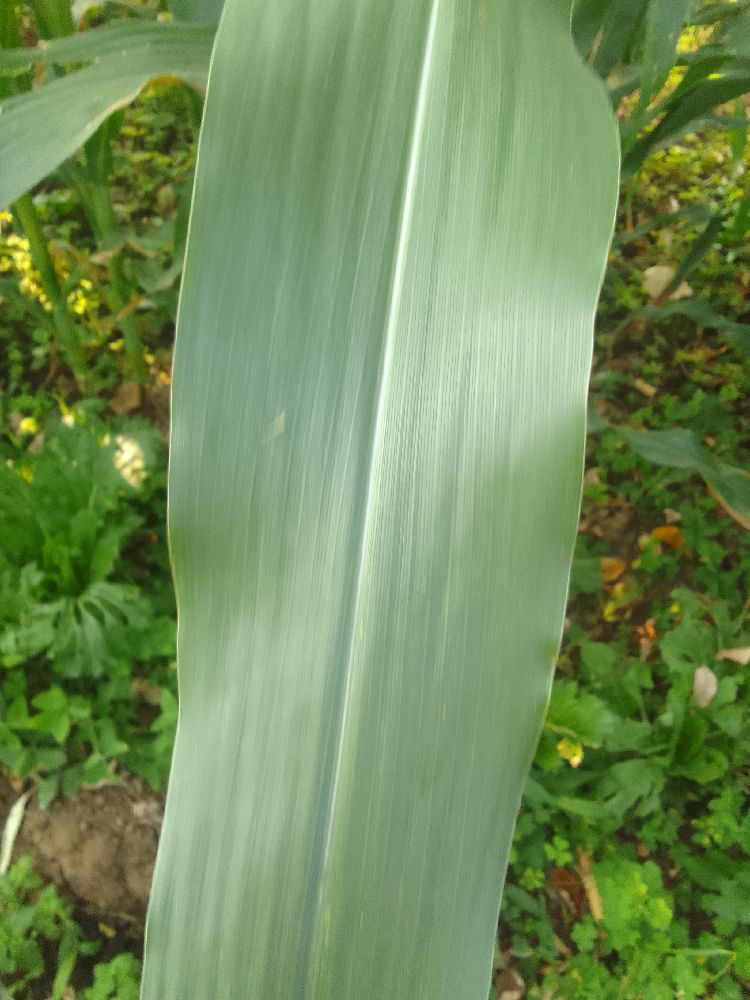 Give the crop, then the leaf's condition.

maize, healthy
